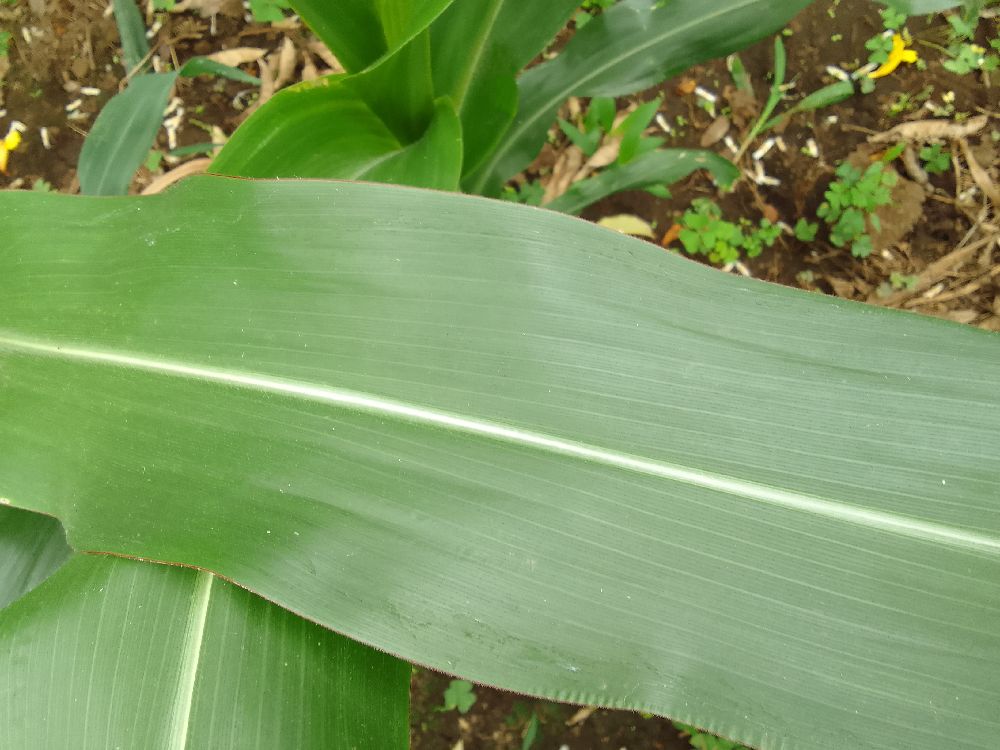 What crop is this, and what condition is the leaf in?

maize, healthy
